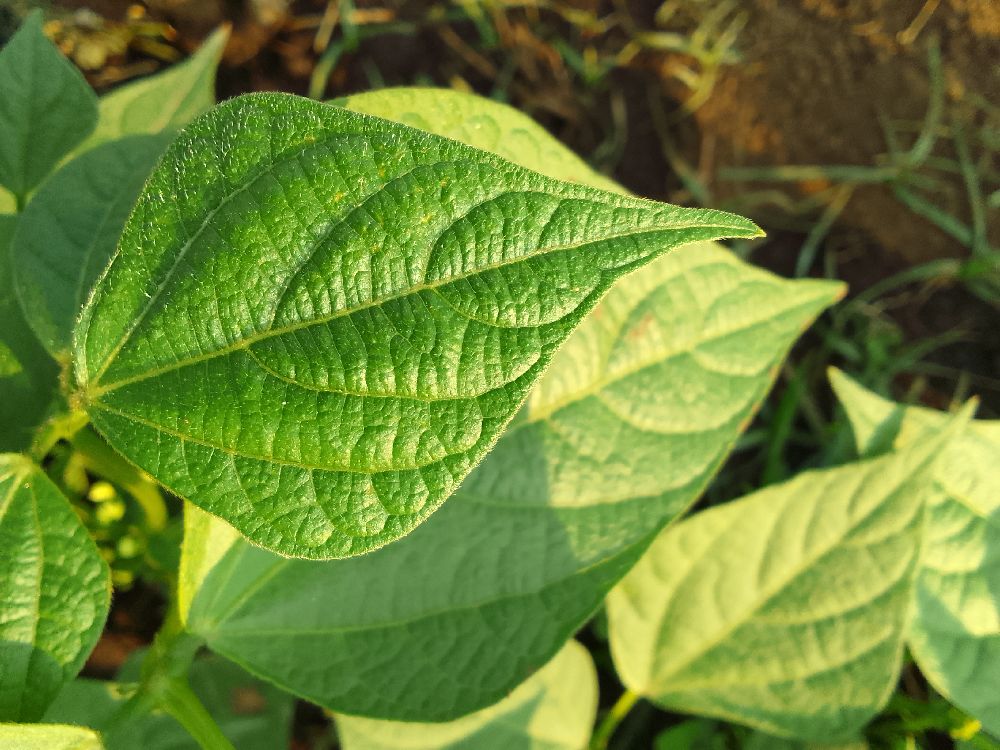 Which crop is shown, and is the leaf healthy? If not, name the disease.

common bean, healthy
